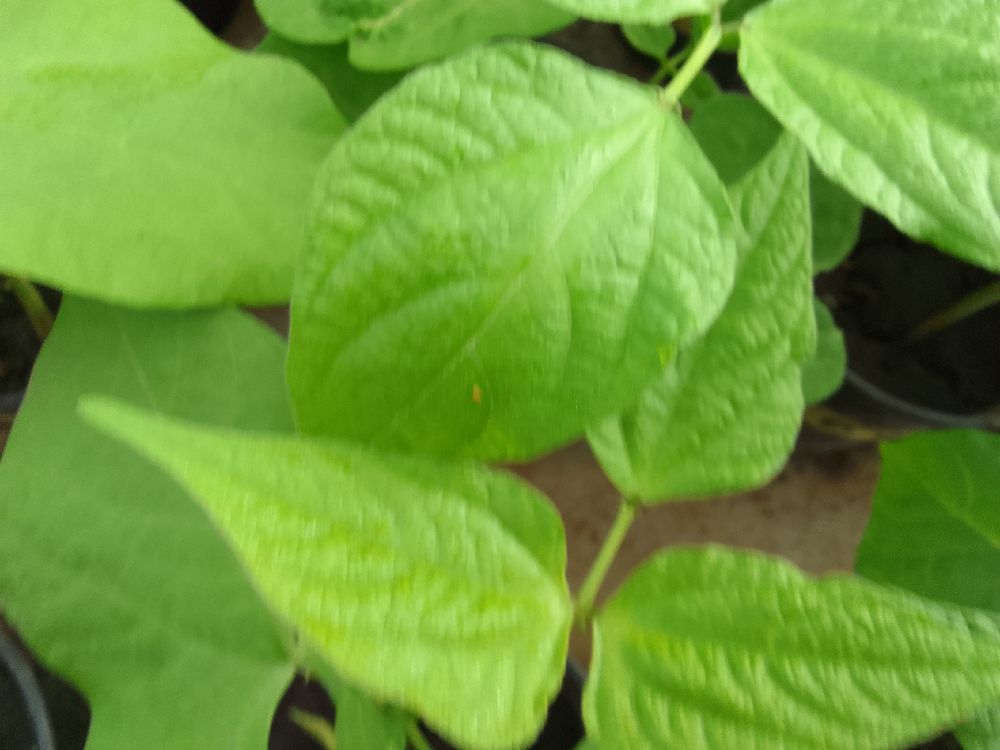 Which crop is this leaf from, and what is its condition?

common bean, healthy
